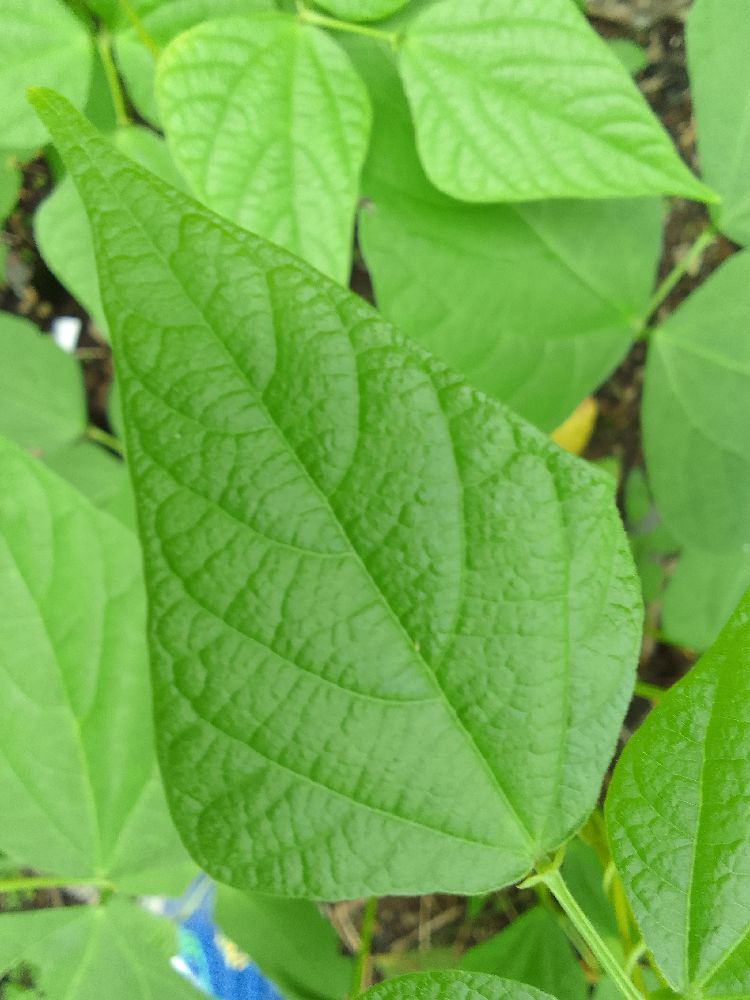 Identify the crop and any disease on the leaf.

common bean, healthy
